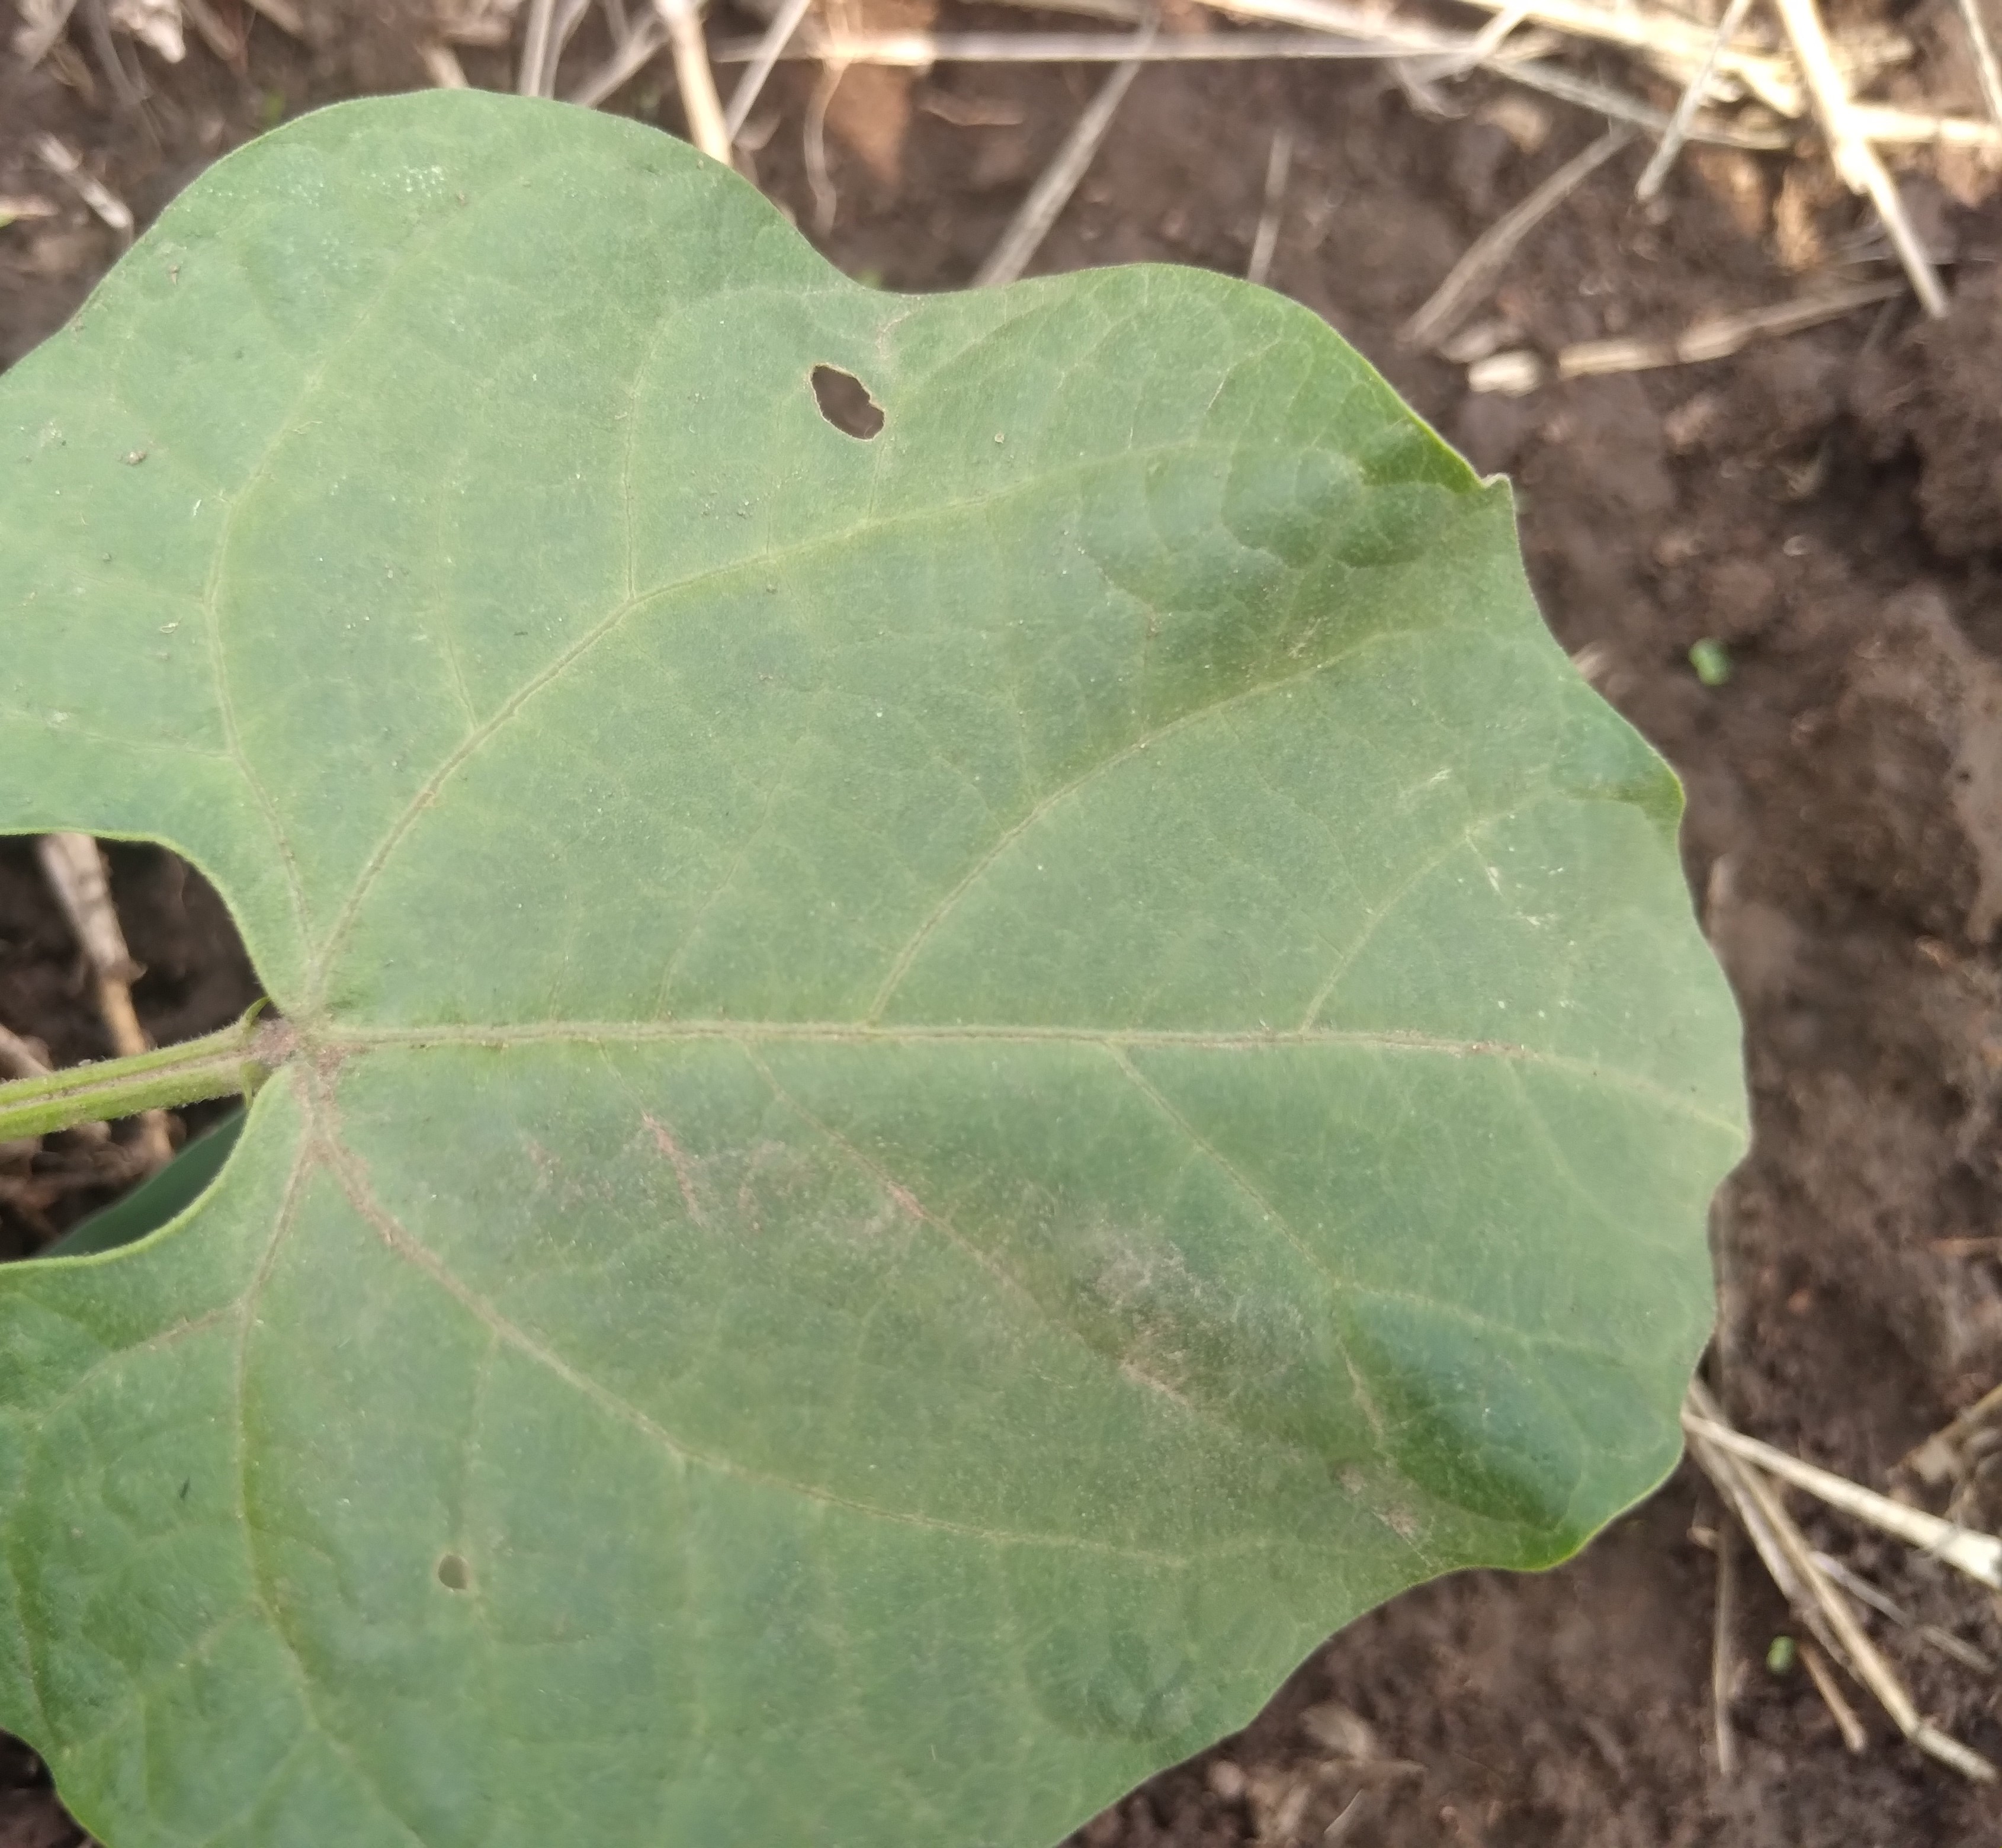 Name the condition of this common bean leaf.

healthy
